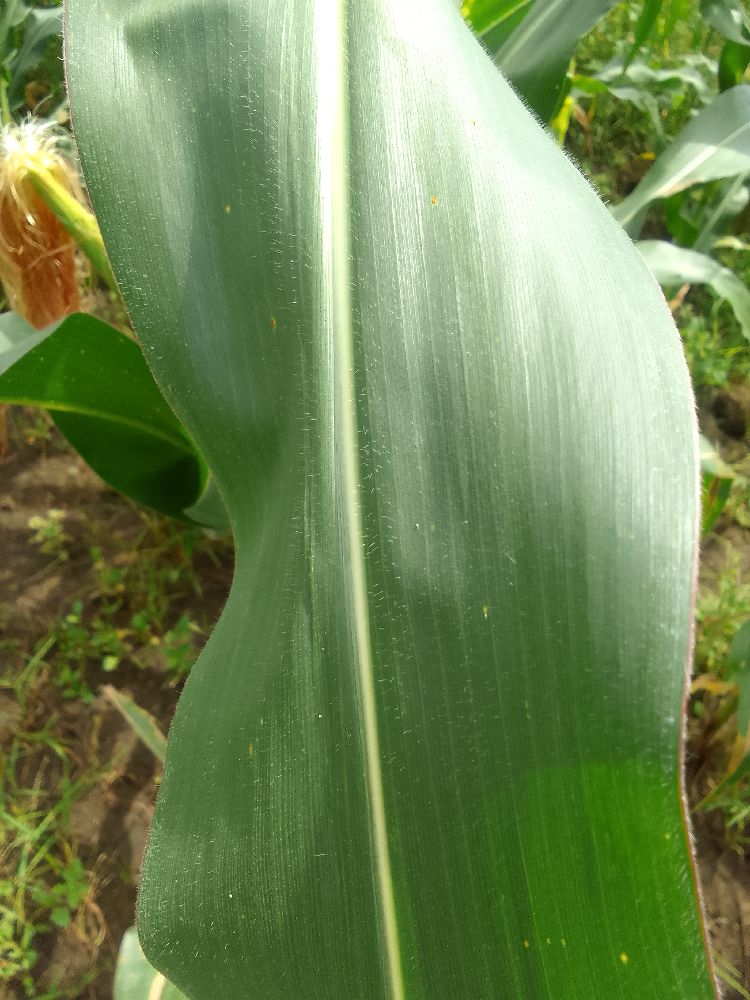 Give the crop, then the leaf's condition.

maize, healthy
